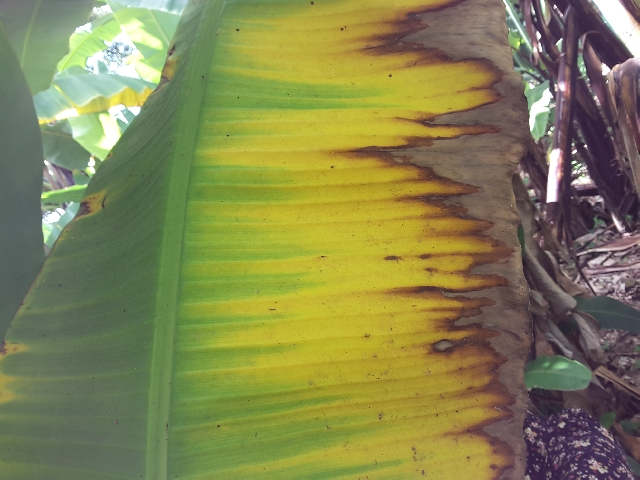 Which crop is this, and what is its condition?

banana, fusarium wilt race 1
